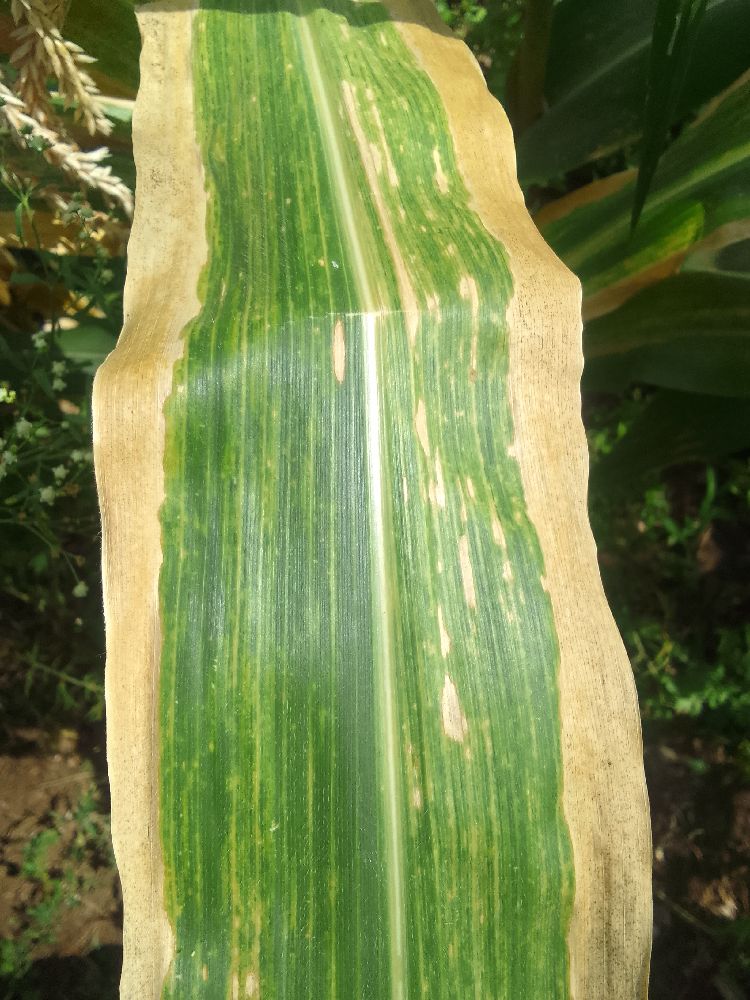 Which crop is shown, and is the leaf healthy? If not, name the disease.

maize, maize lethal necrosis
